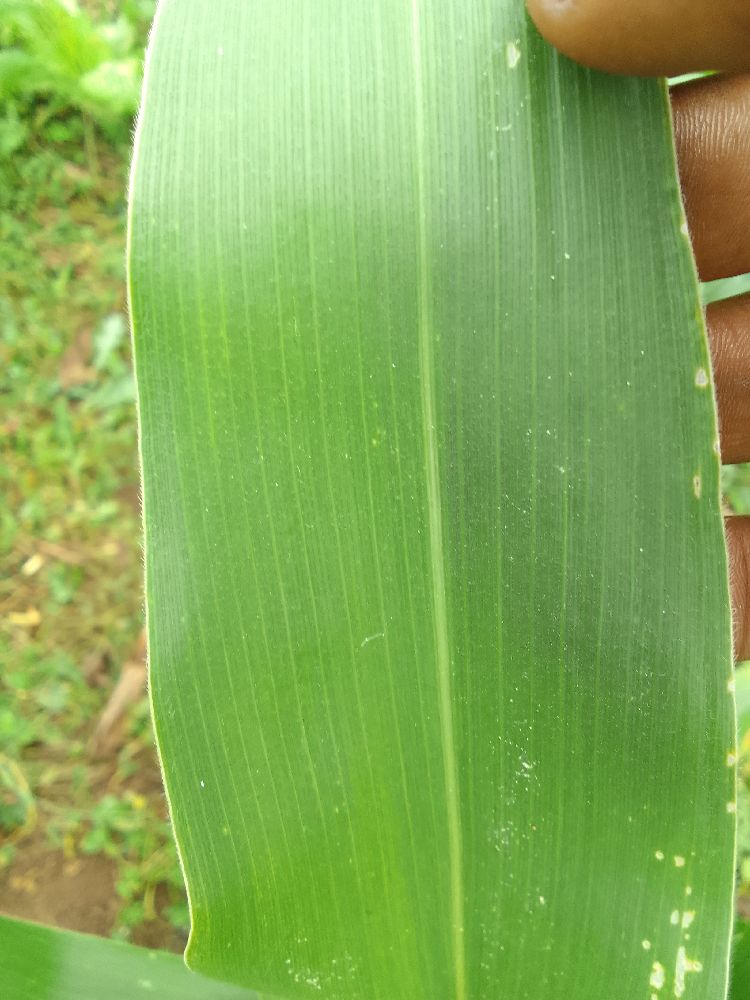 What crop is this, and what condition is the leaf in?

maize, healthy
